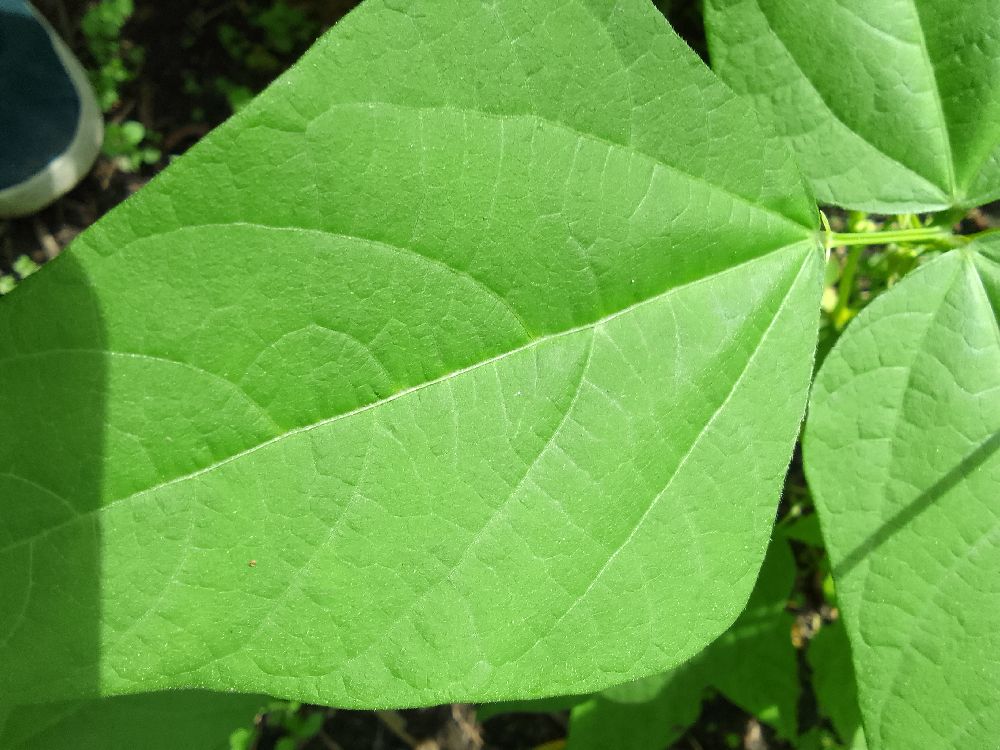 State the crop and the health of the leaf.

common bean, healthy
